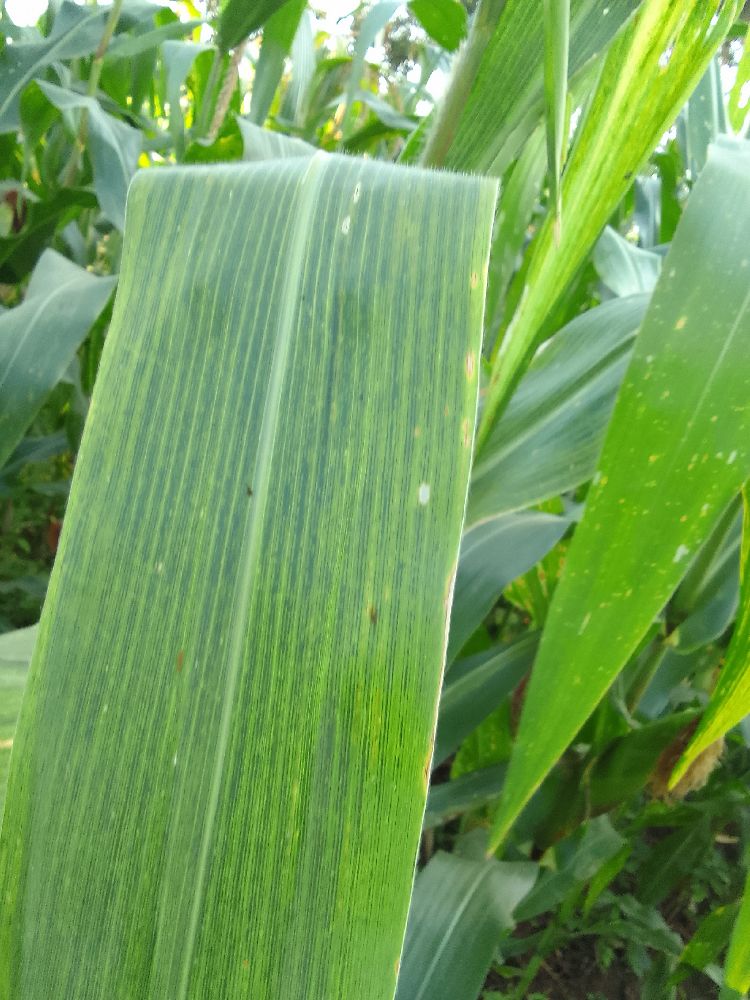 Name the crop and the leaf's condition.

maize, maize lethal necrosis
